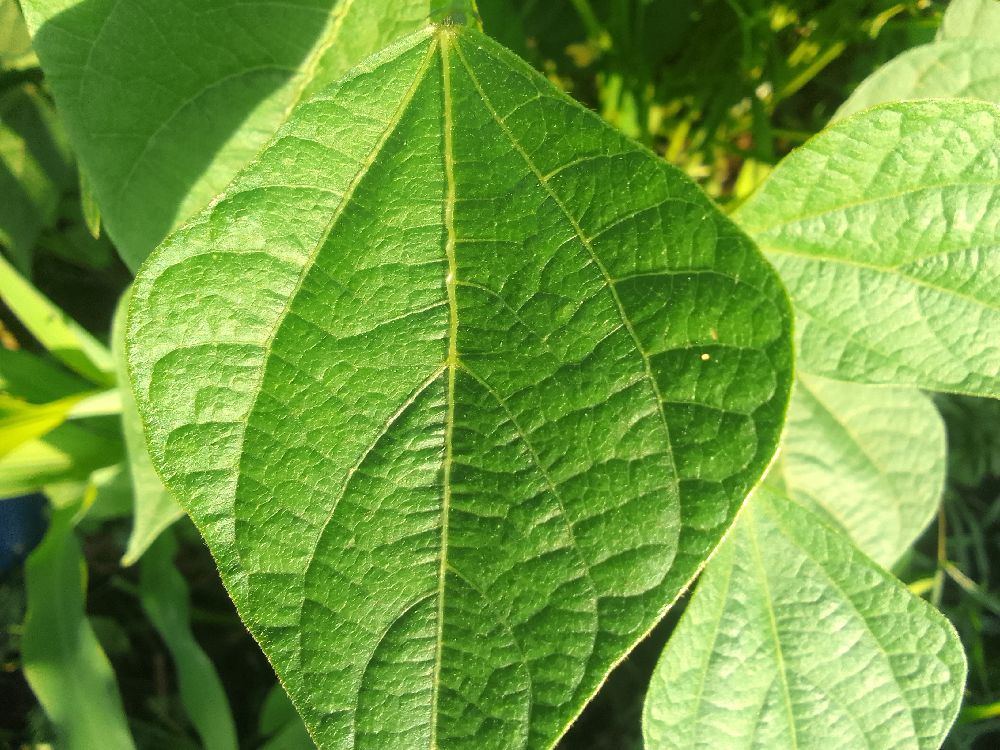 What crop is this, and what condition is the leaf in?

common bean, healthy
